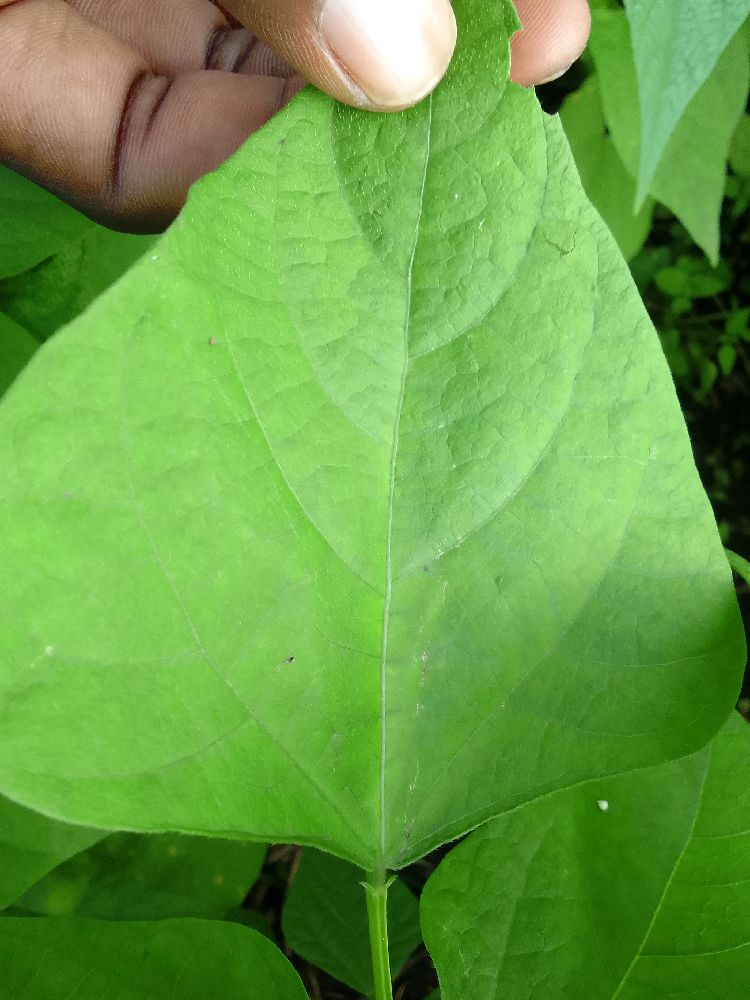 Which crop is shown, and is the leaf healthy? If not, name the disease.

common bean, healthy
